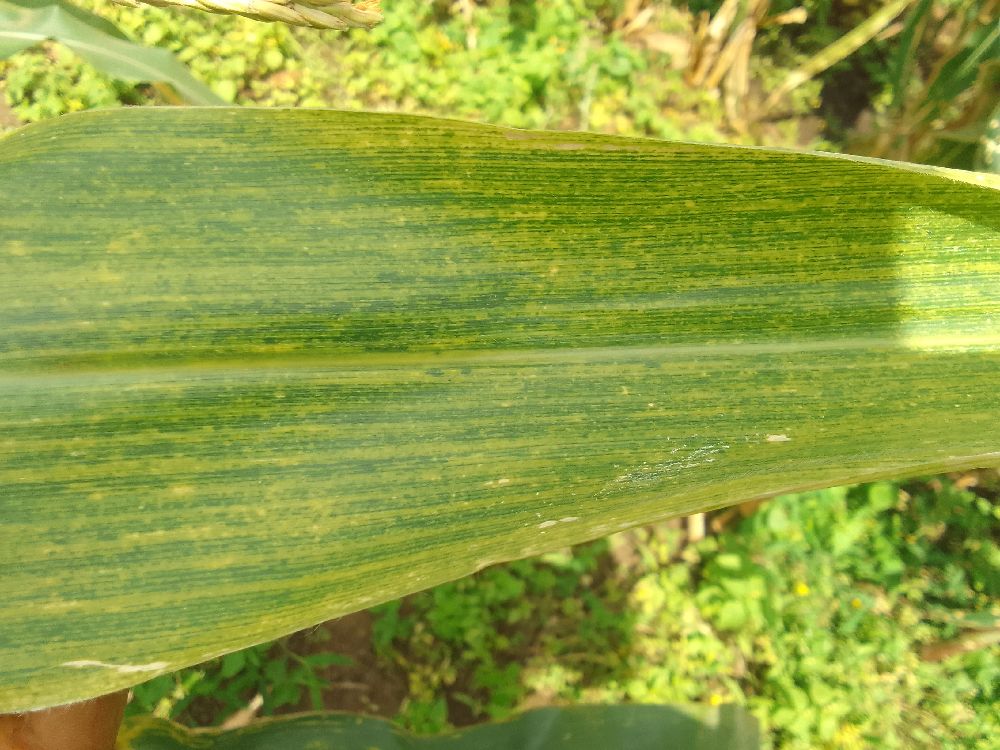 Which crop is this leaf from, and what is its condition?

maize, maize lethal necrosis
